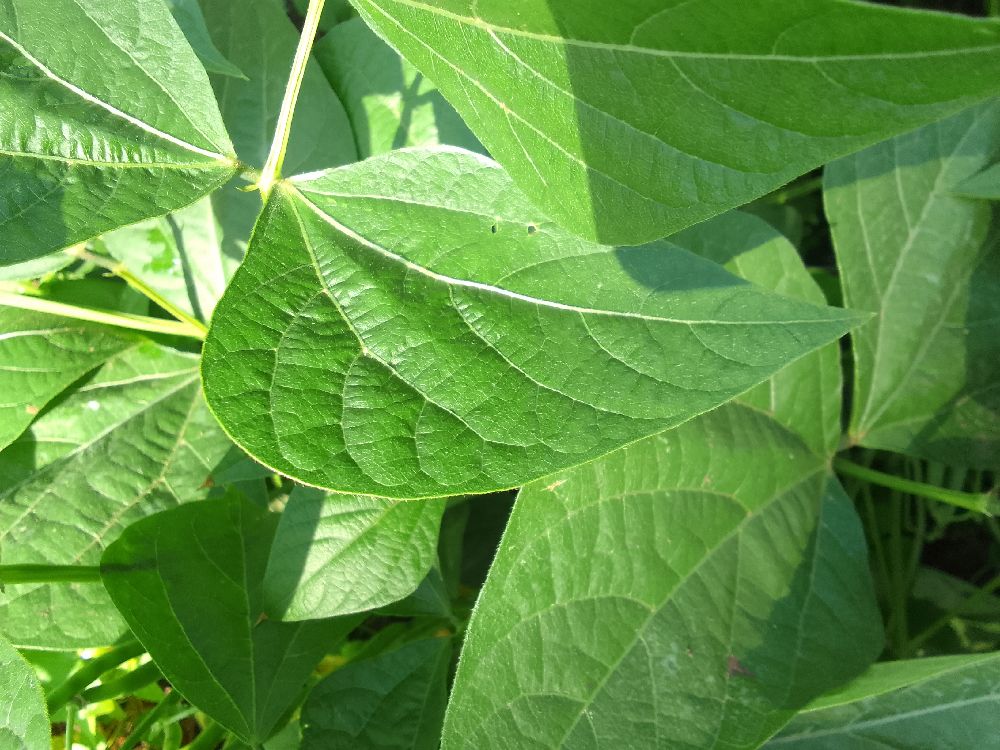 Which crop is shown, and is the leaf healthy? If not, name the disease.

common bean, healthy
